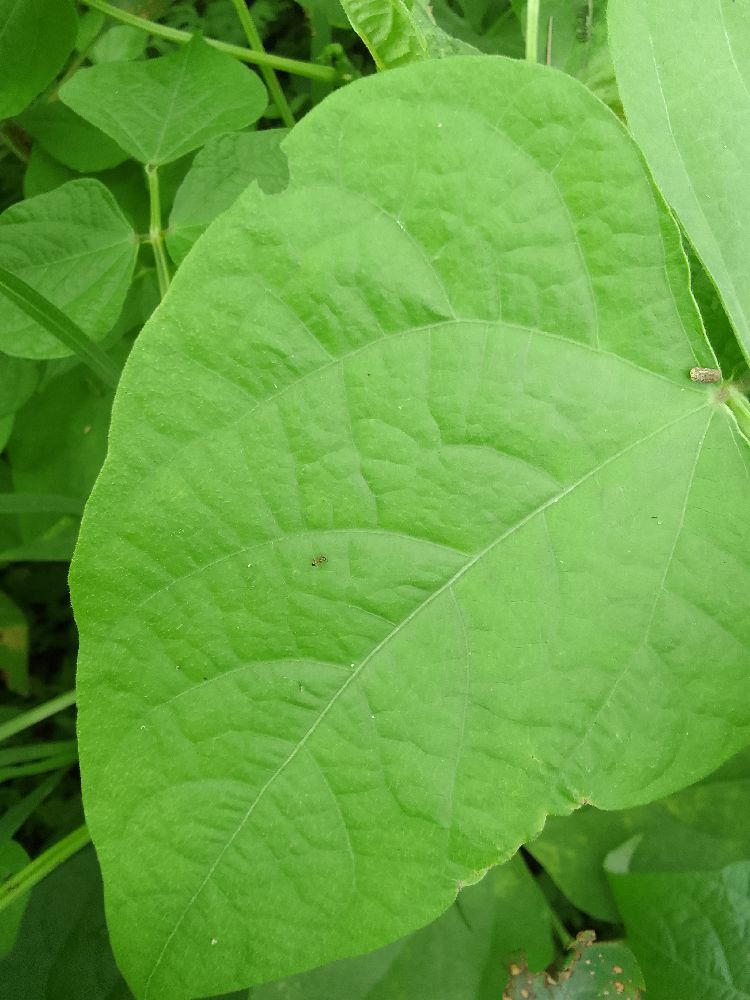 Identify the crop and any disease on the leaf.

common bean, healthy
